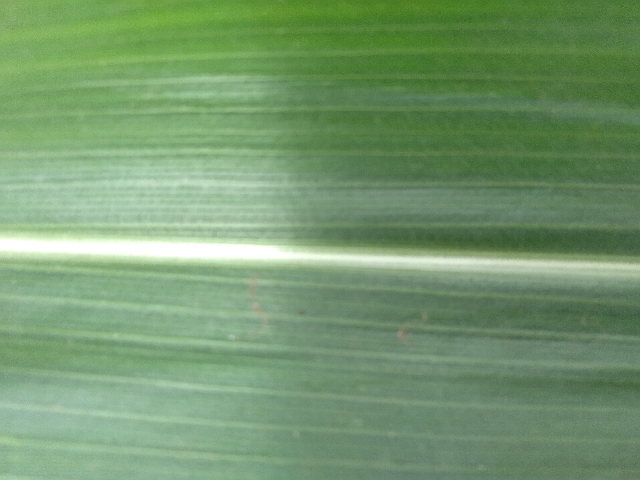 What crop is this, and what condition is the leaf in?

maize, healthy
